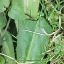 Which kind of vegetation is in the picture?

structured weed
